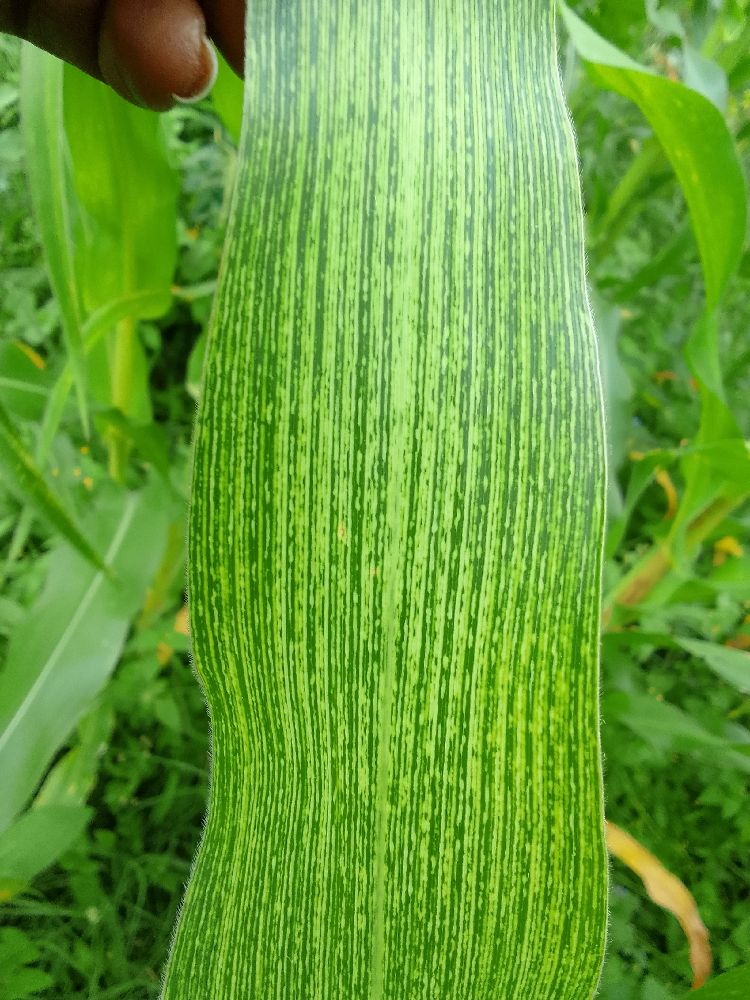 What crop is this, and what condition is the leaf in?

maize, maize streak virus
